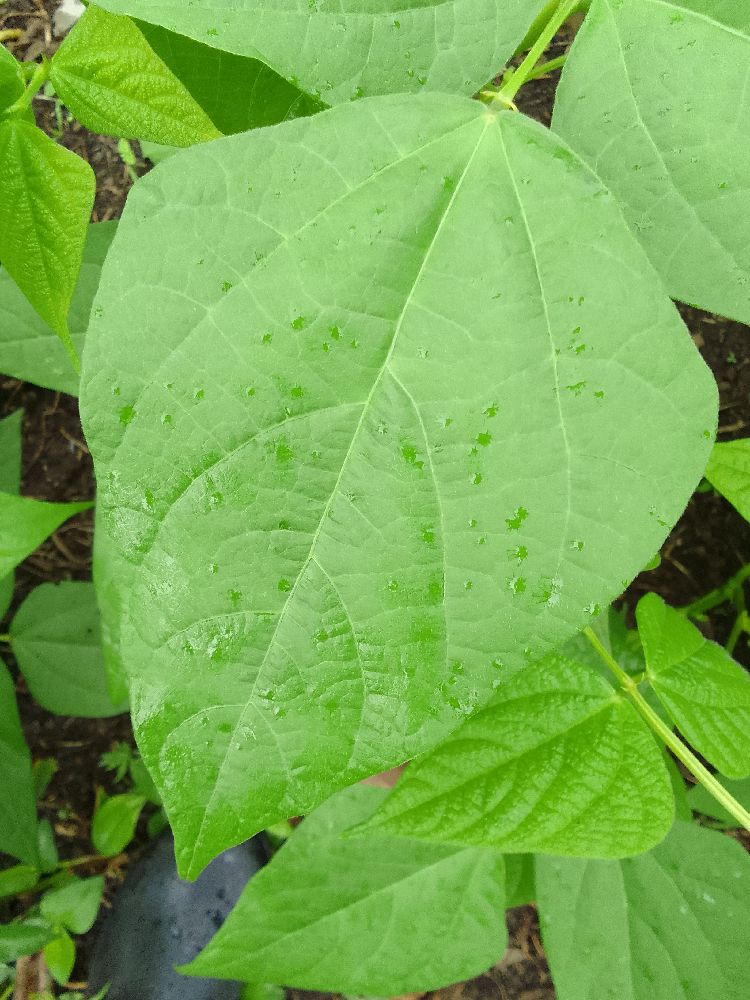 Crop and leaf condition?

common bean, healthy
